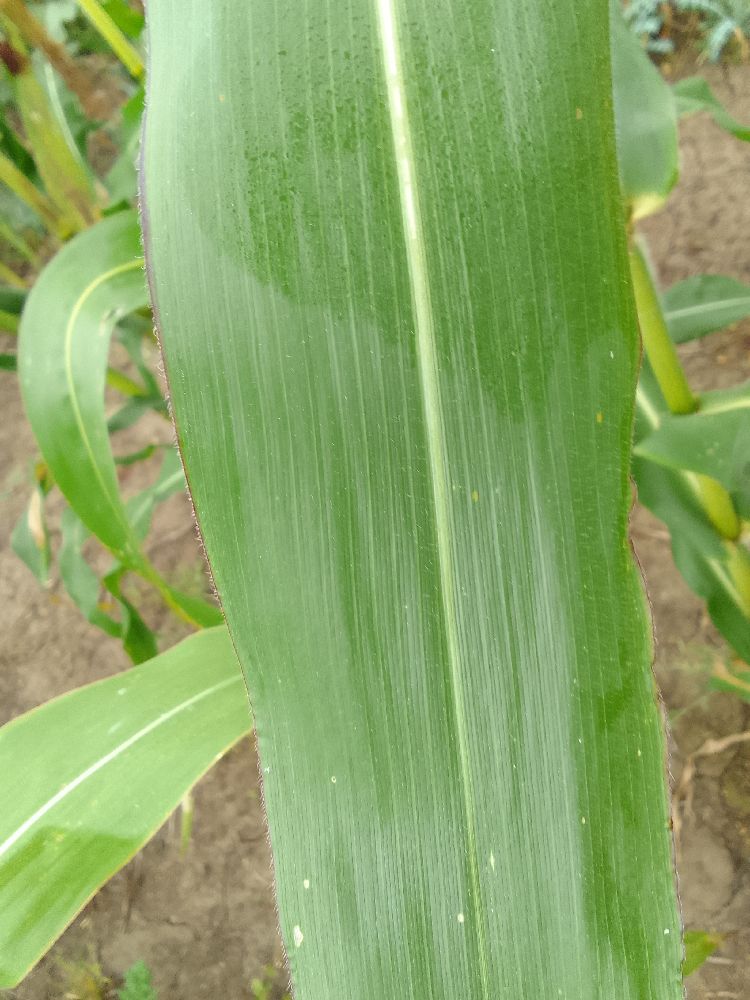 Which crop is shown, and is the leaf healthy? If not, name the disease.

maize, healthy
